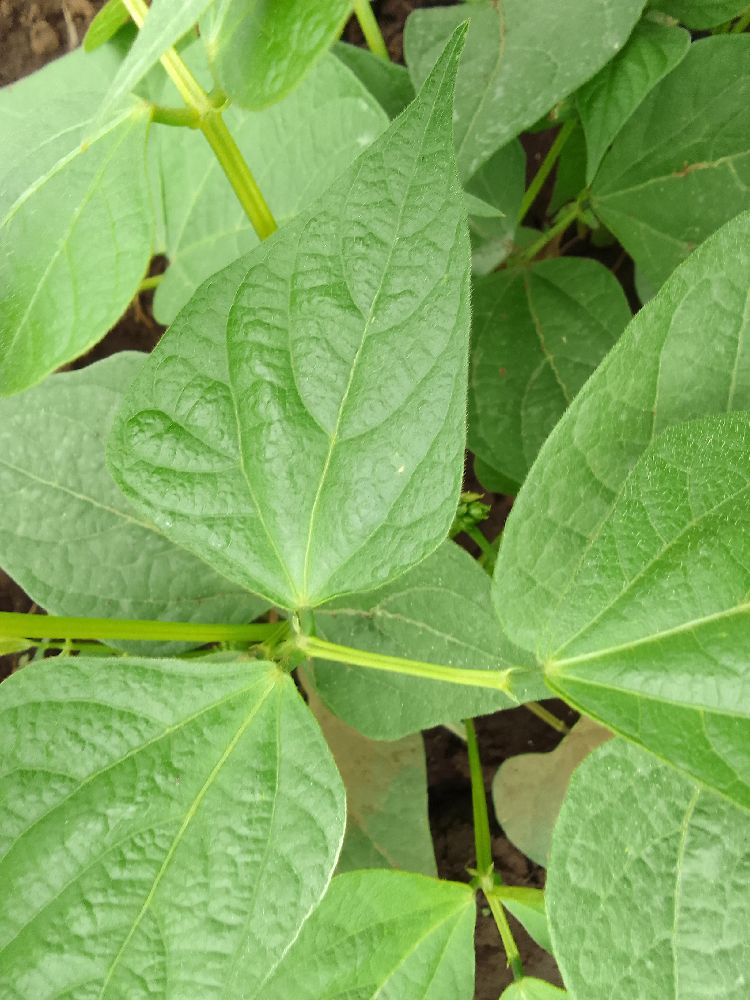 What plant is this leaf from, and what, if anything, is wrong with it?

common bean, healthy
